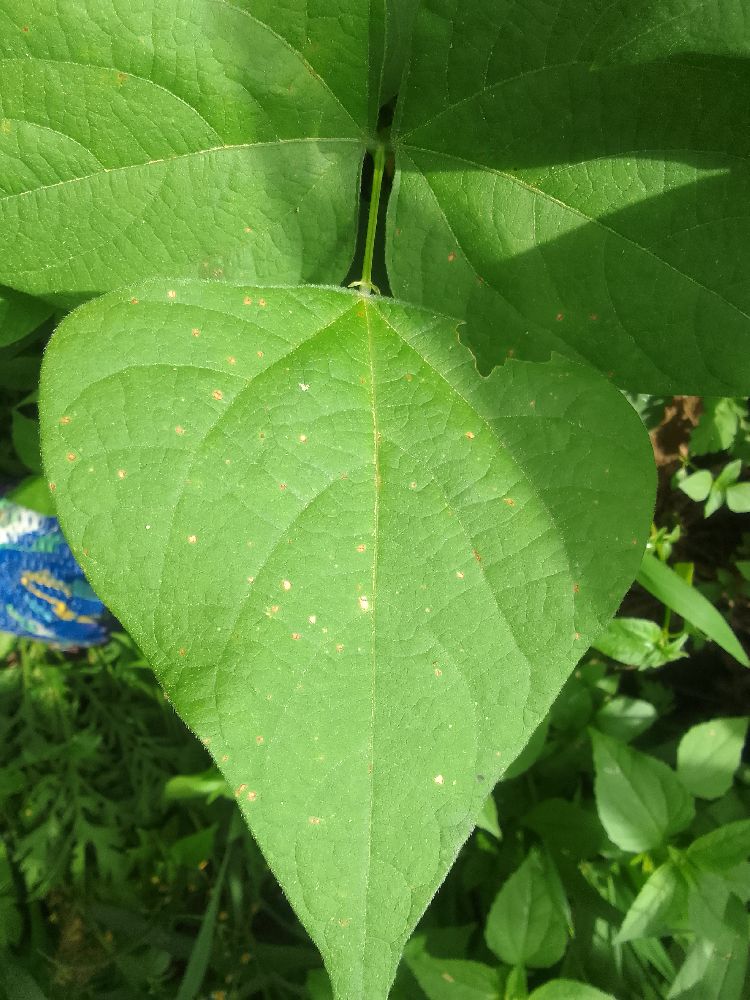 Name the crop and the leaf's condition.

common bean, healthy
